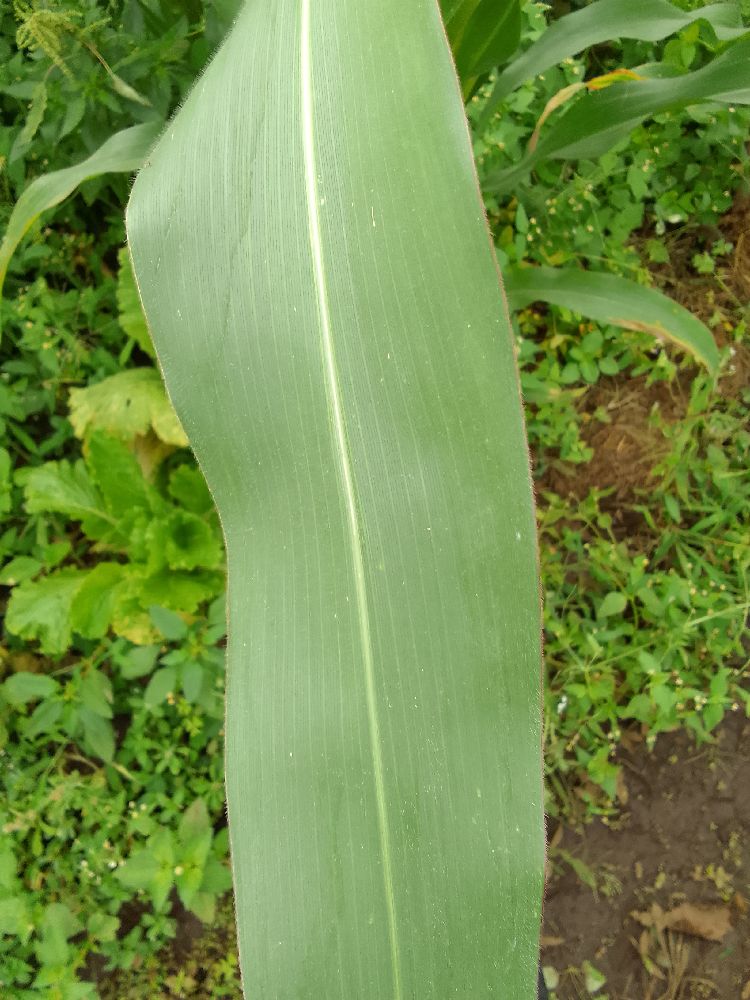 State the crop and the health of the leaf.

maize, healthy
